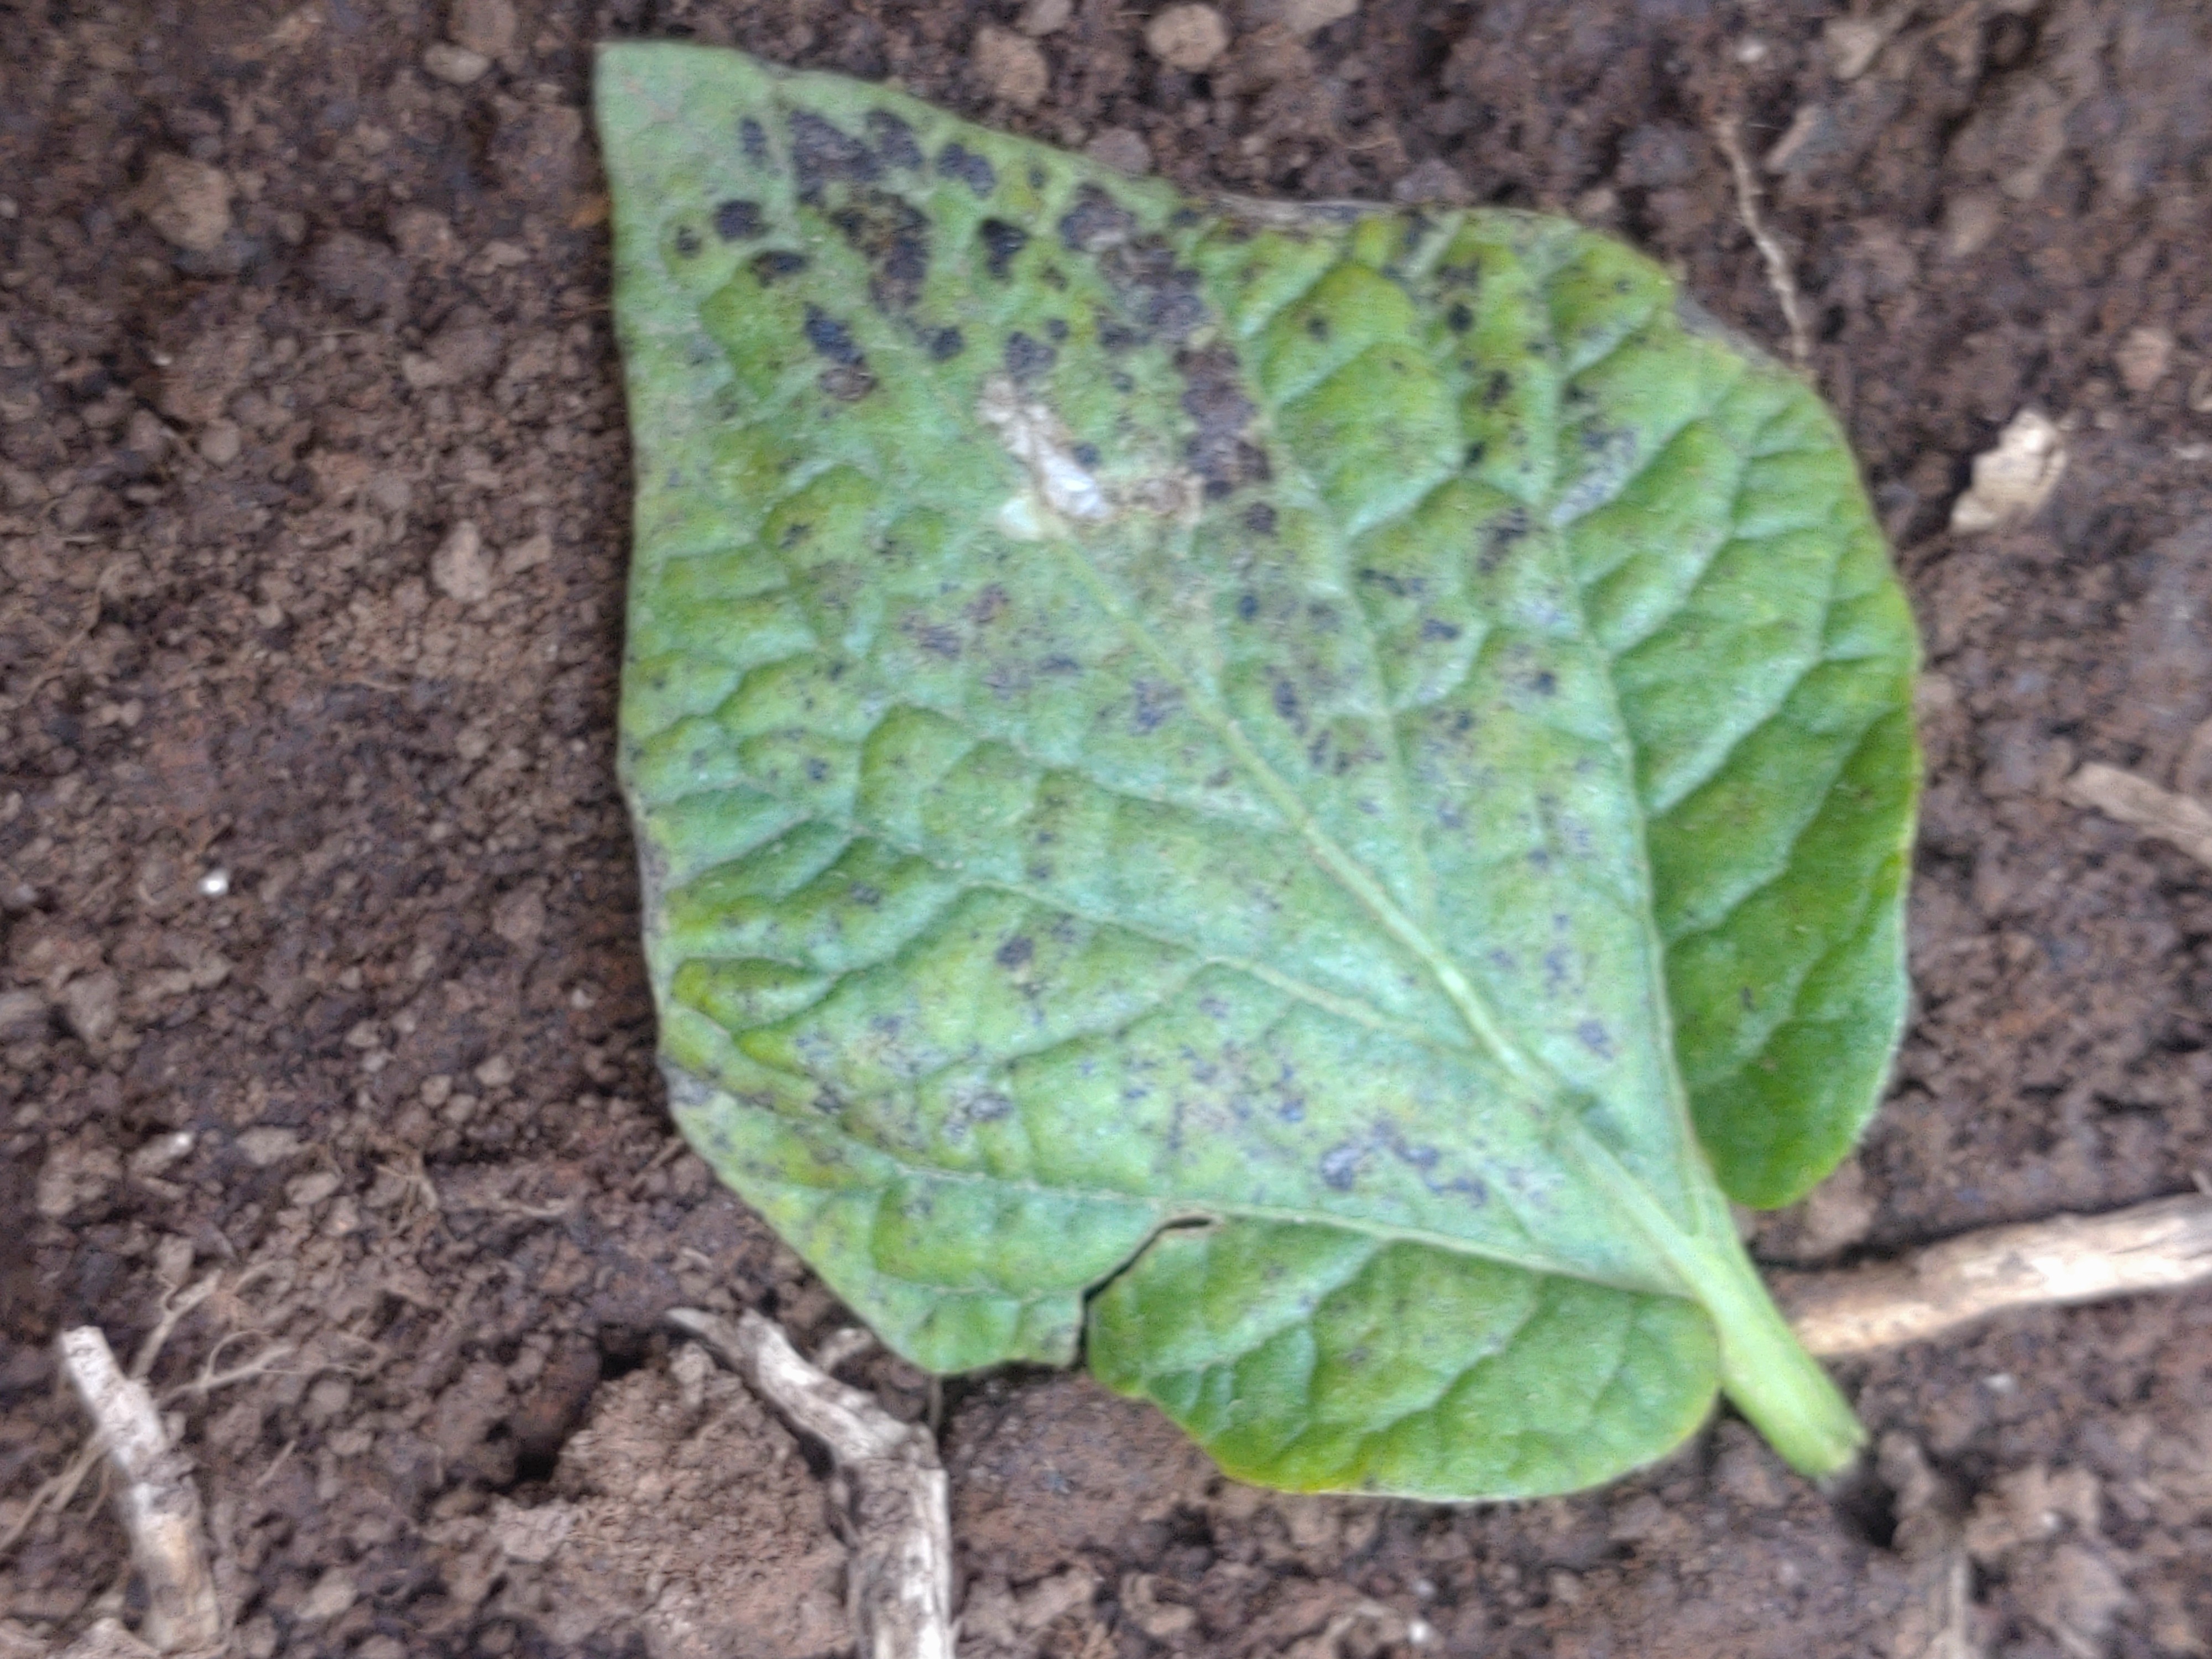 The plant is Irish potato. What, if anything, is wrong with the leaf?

late blight
